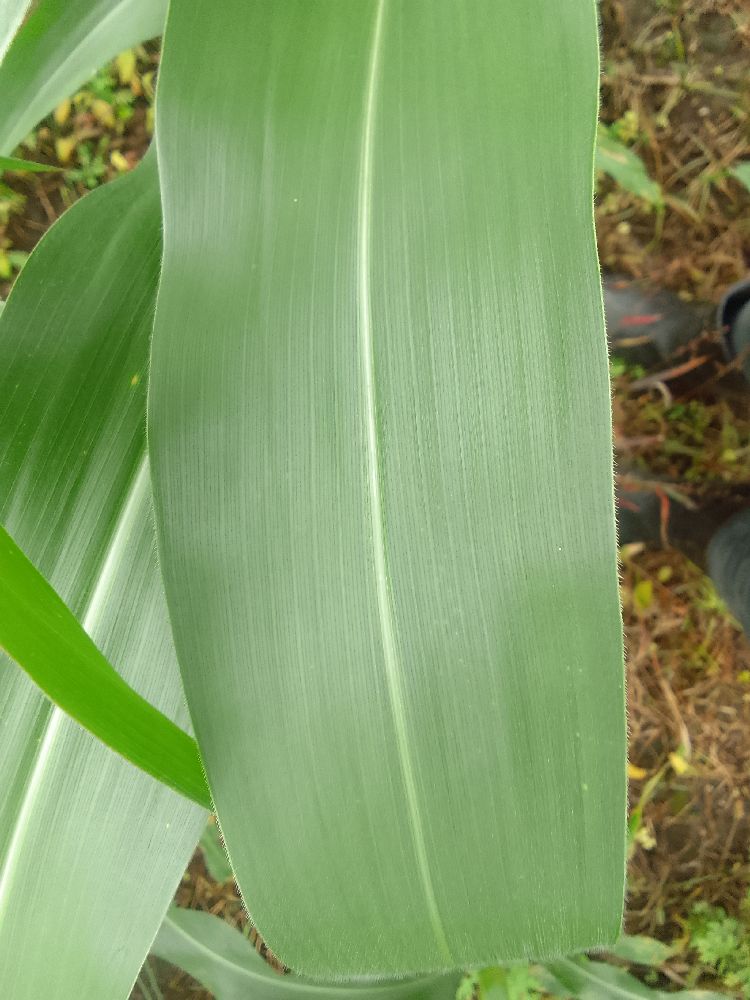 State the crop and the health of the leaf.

maize, healthy
